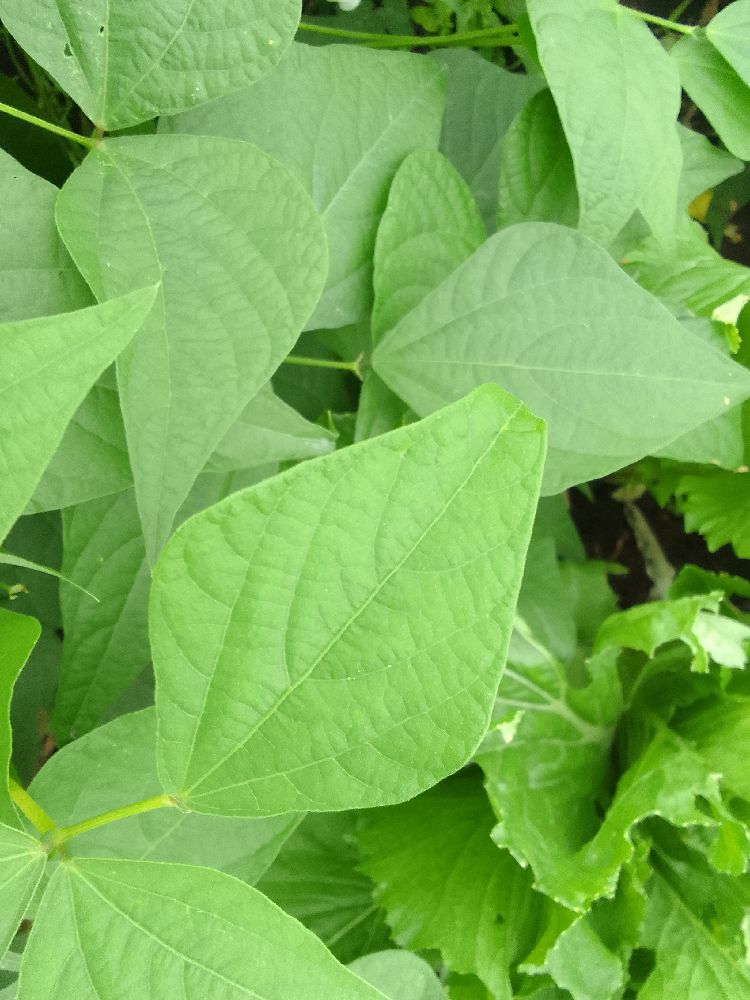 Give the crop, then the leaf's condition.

common bean, healthy
